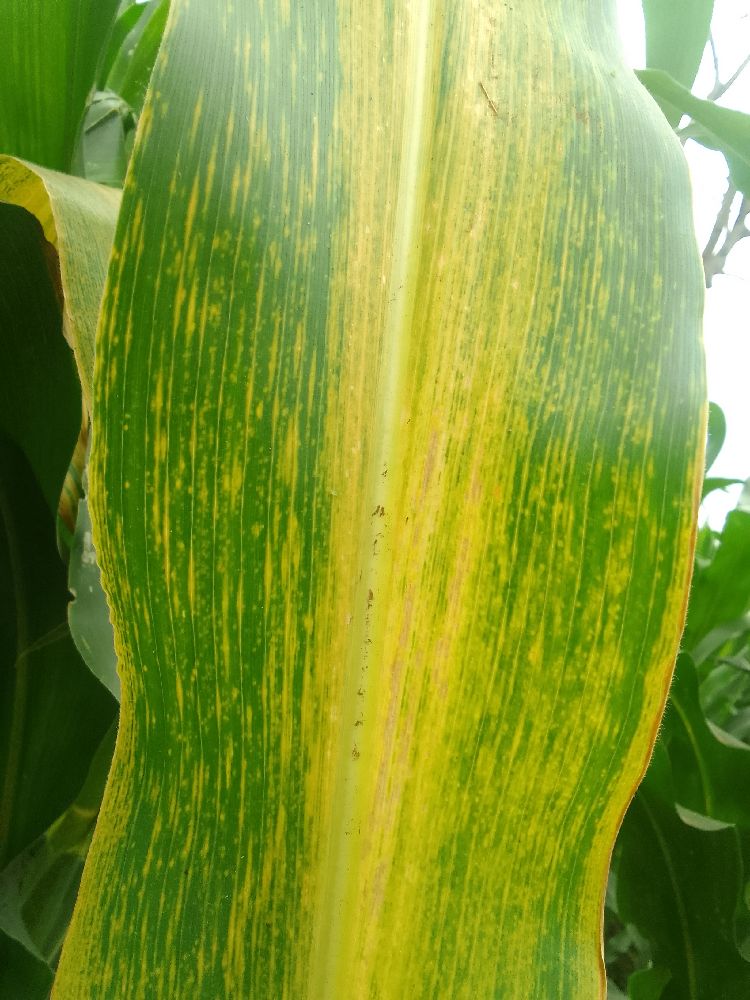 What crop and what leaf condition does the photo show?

maize, maize lethal necrosis
